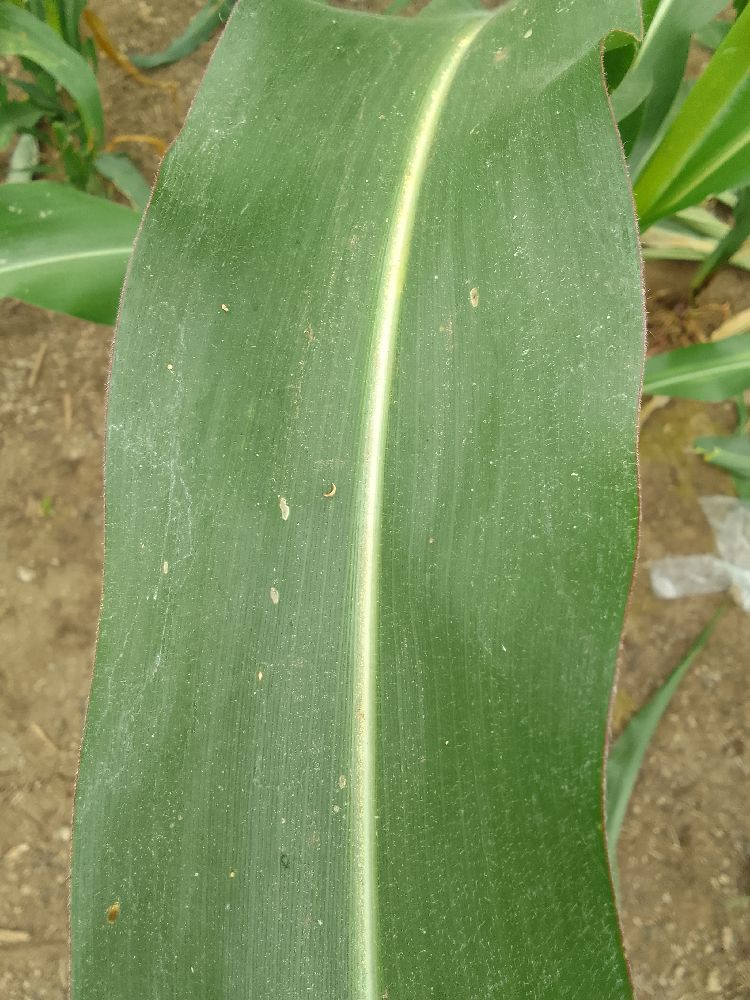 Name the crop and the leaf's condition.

maize, healthy
